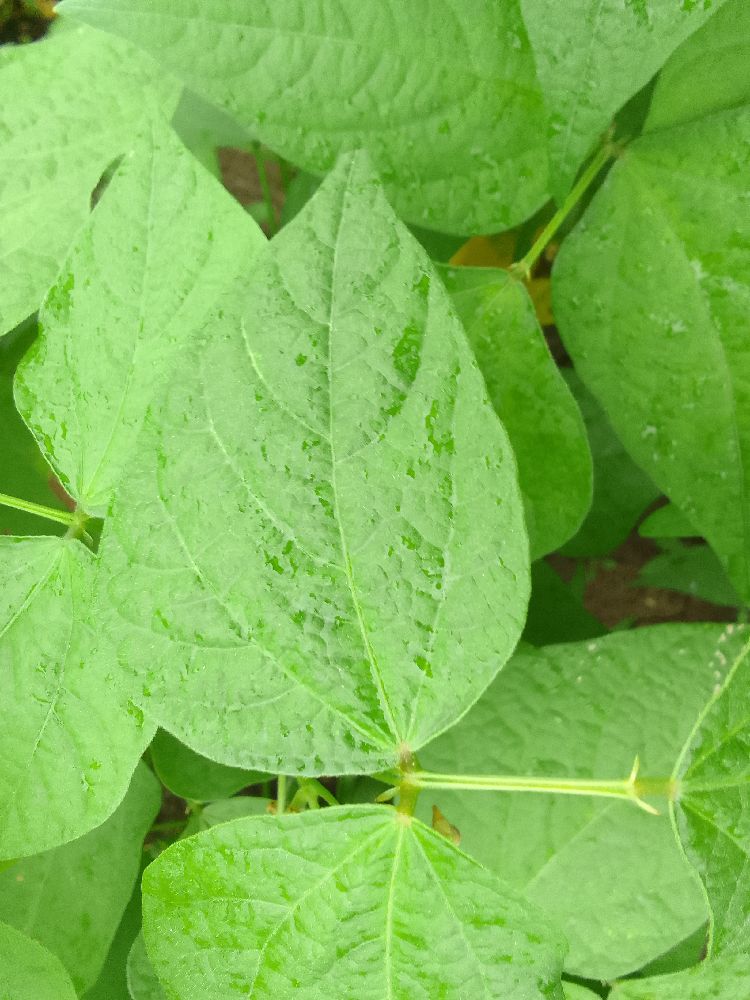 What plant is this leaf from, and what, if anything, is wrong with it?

common bean, healthy
